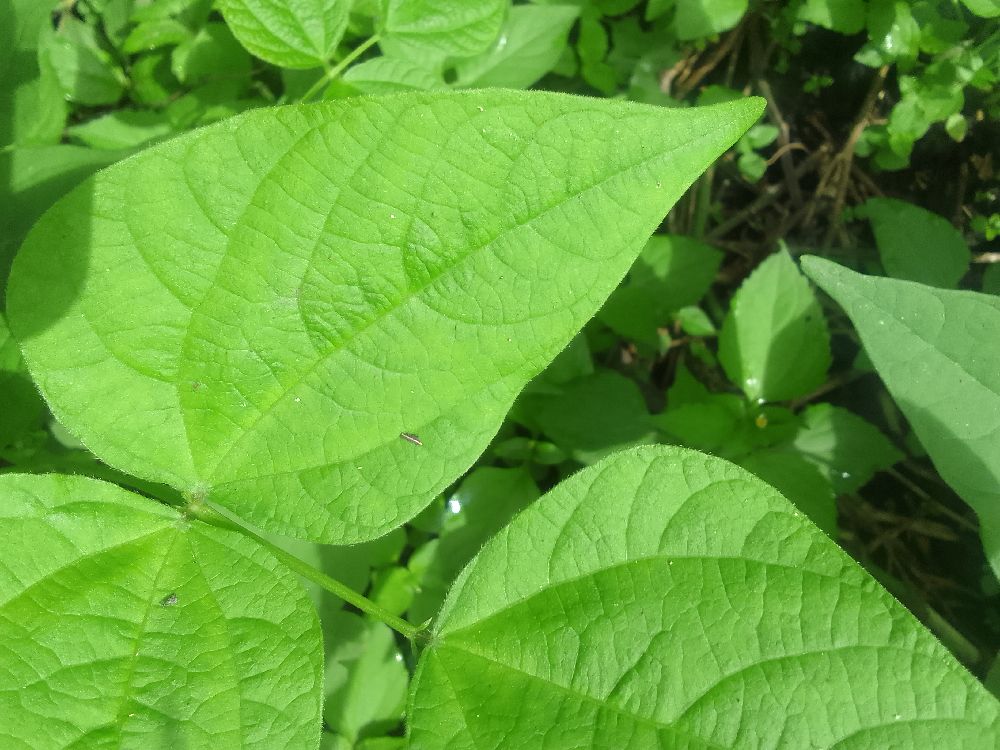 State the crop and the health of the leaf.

common bean, healthy
